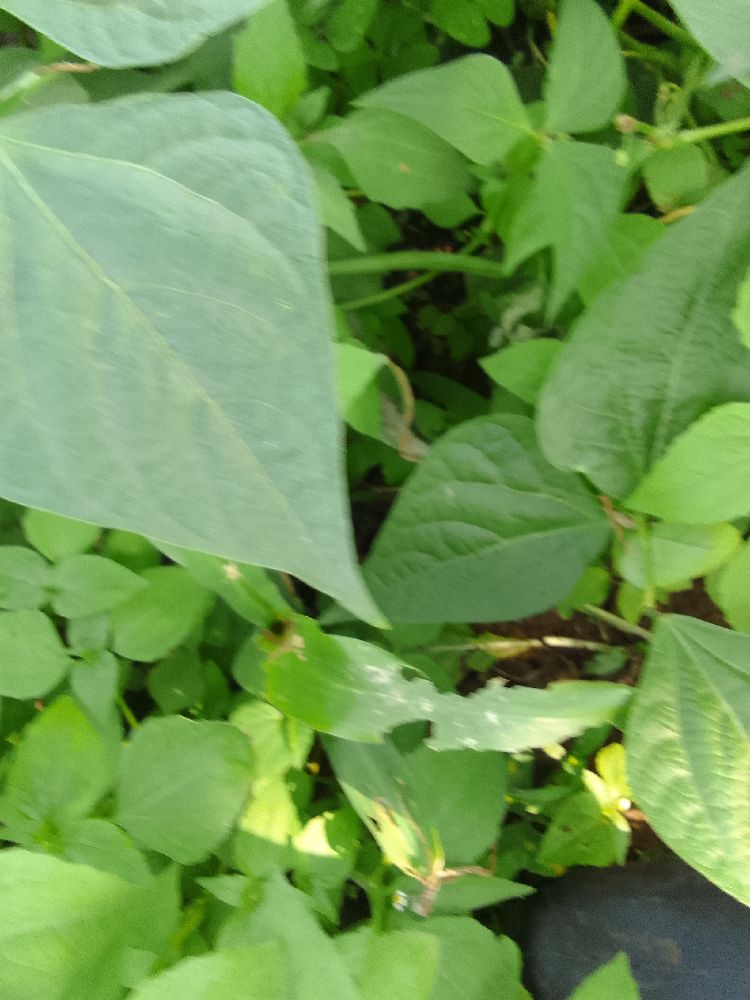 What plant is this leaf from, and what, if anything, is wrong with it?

common bean, healthy
